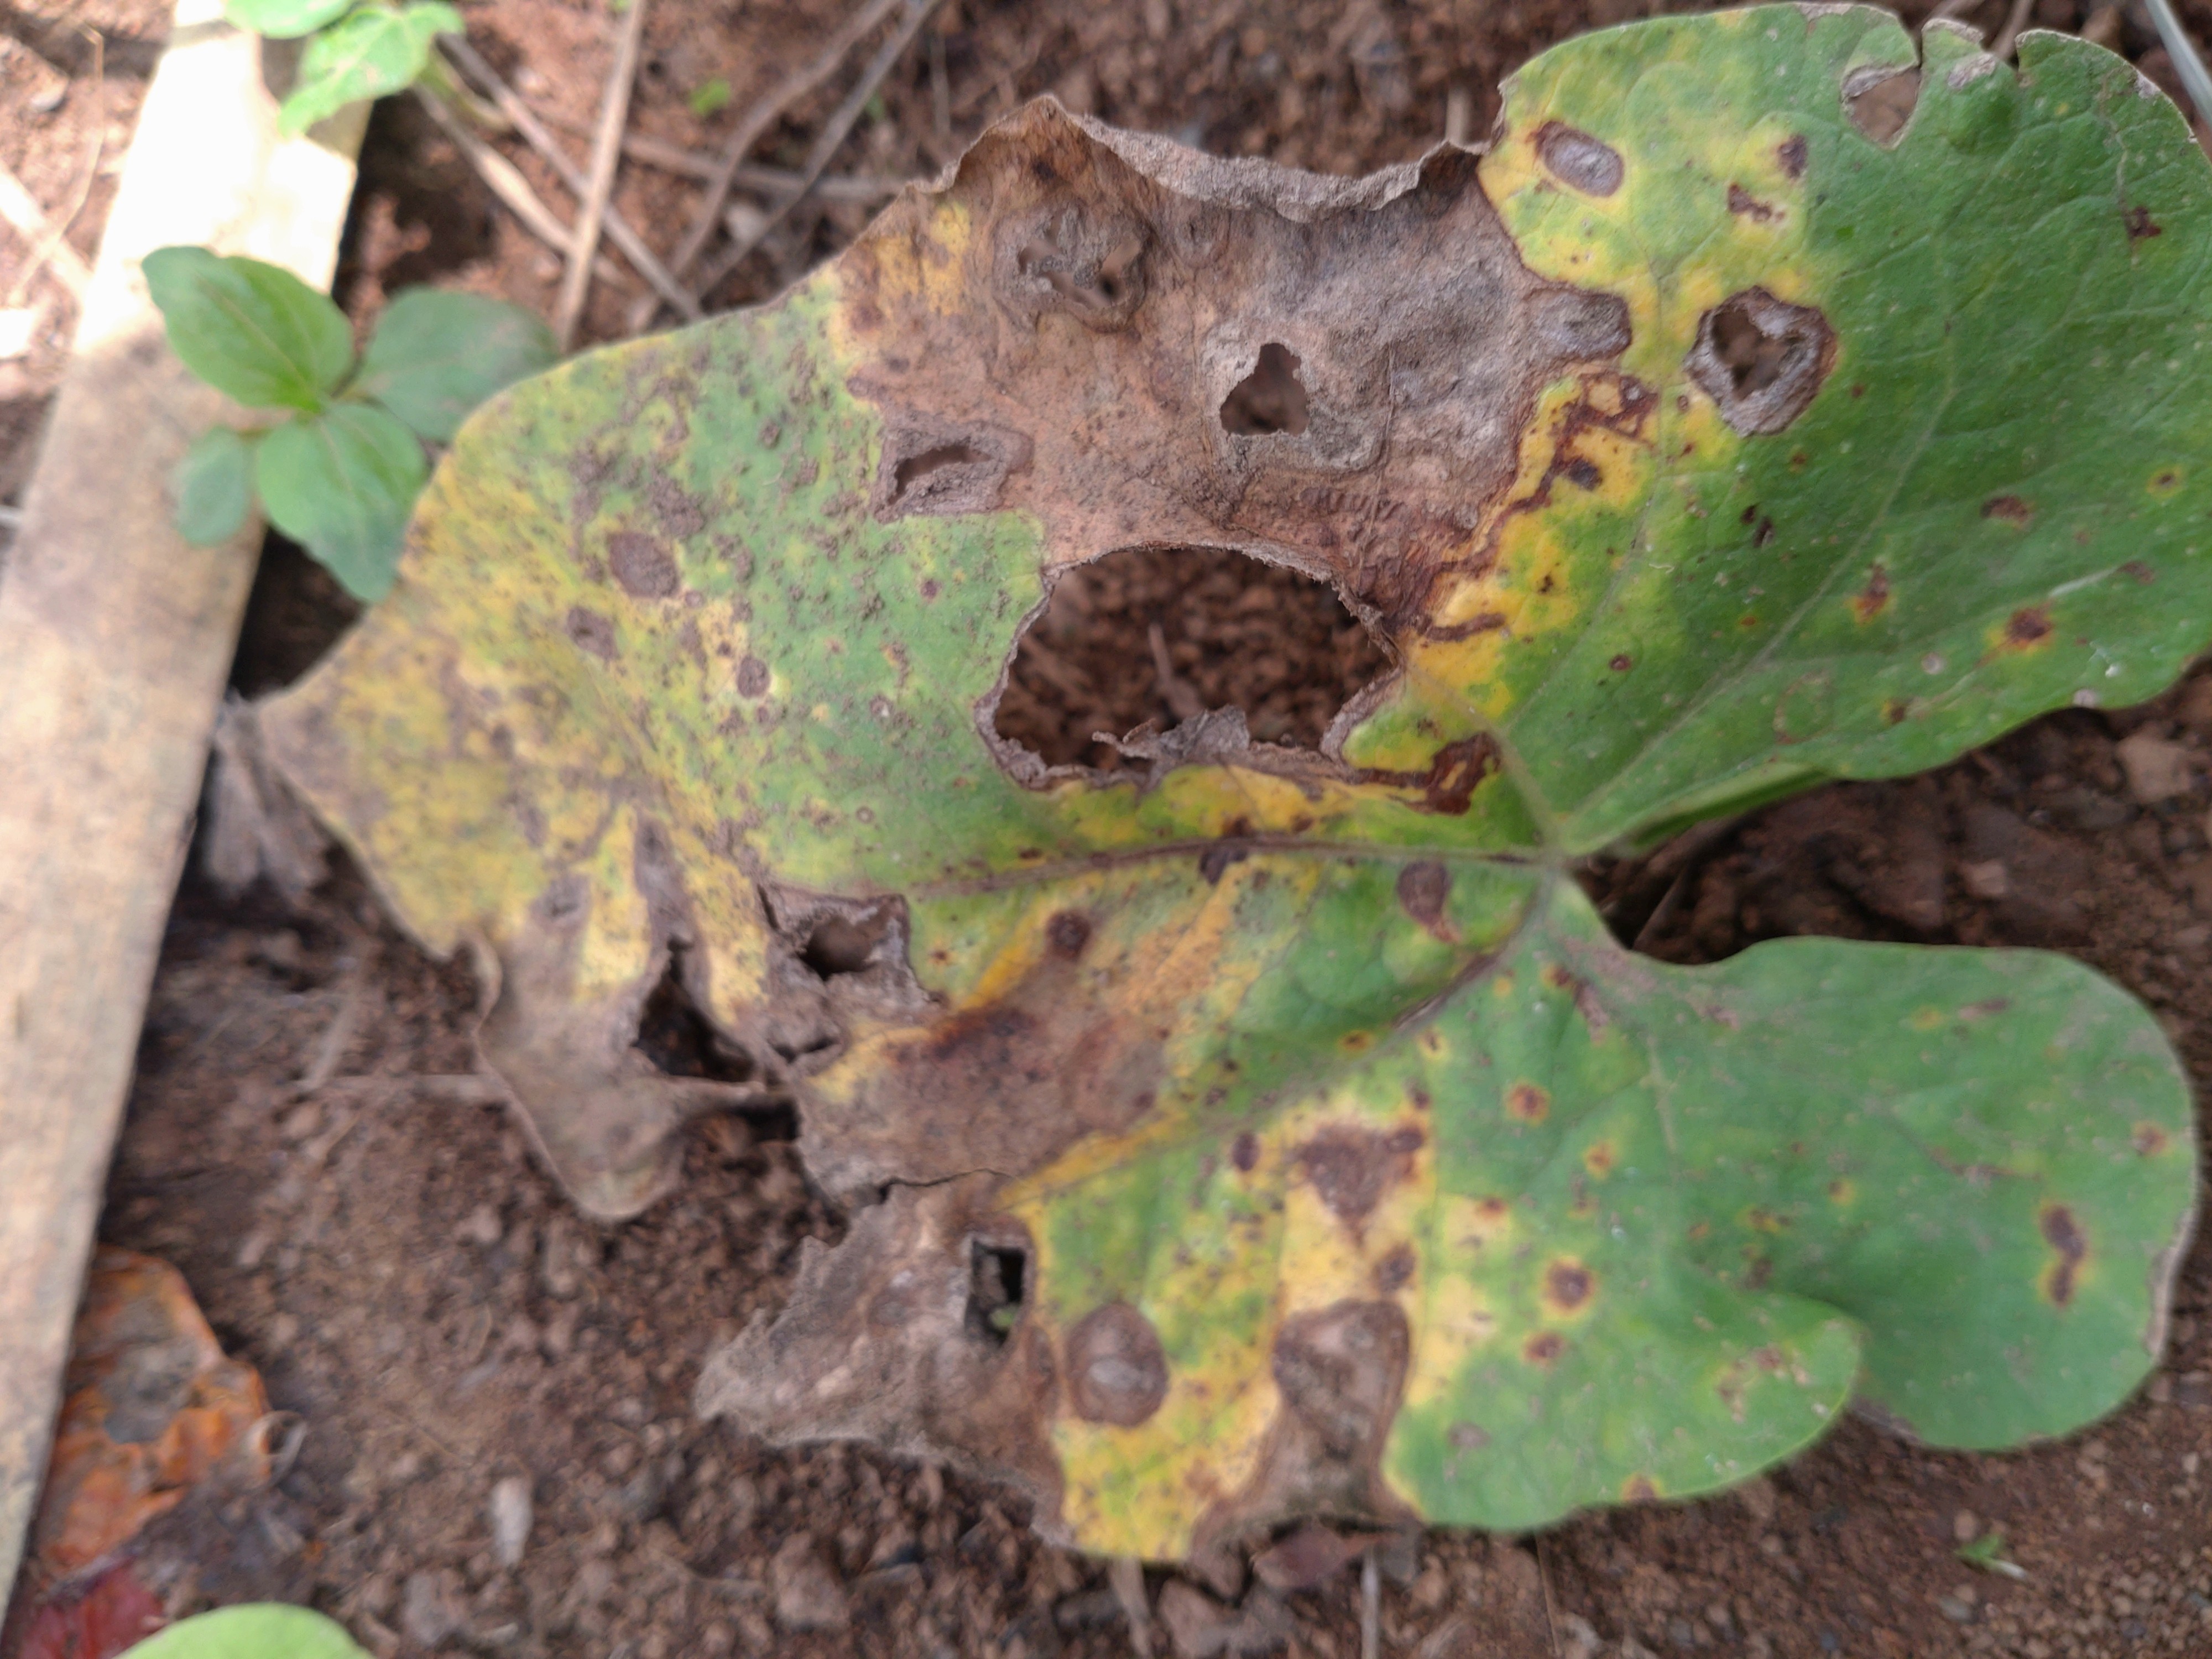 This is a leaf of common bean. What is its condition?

rust
